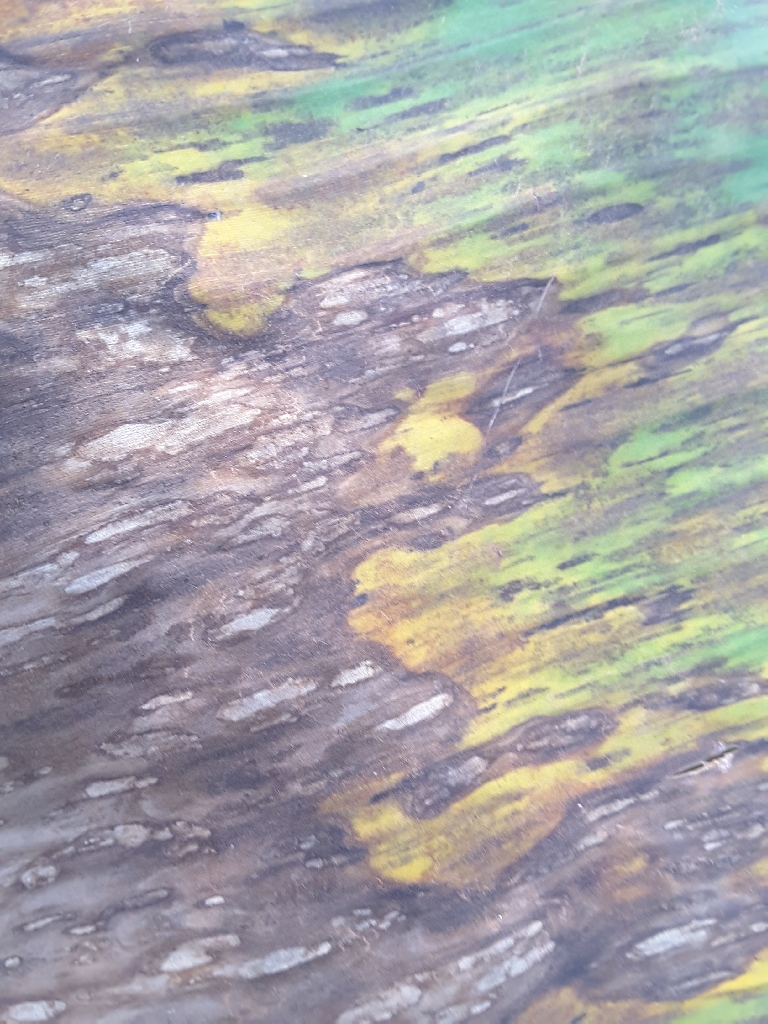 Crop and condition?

banana, black sigatoka
